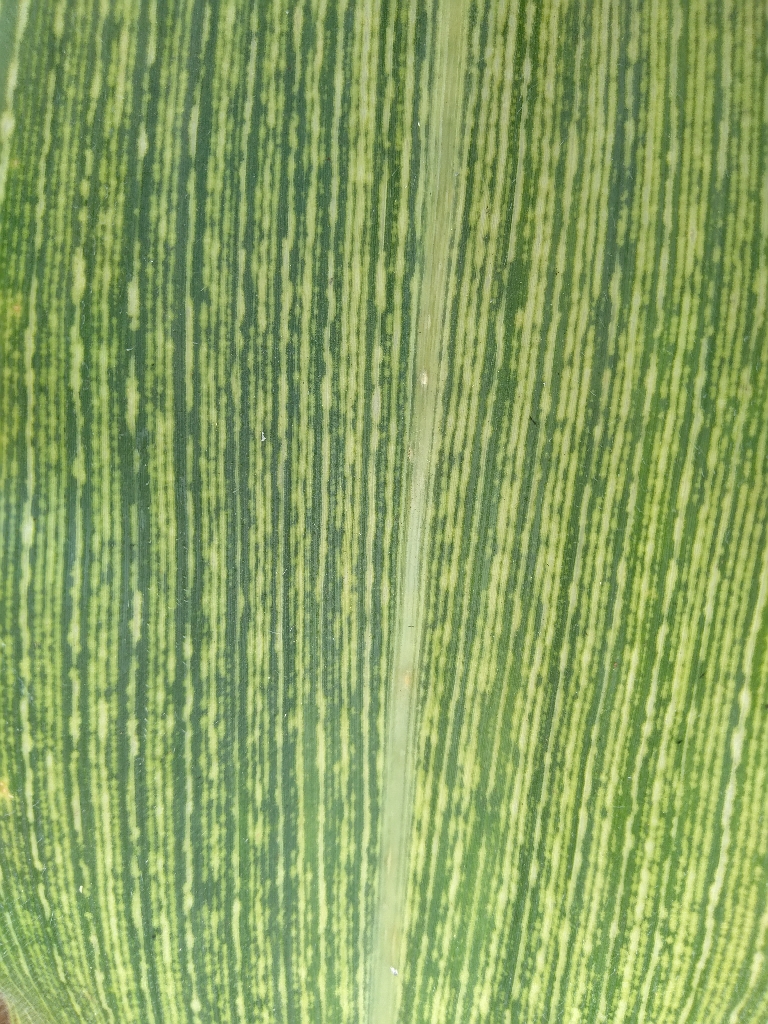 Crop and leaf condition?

maize, maize streak virus
